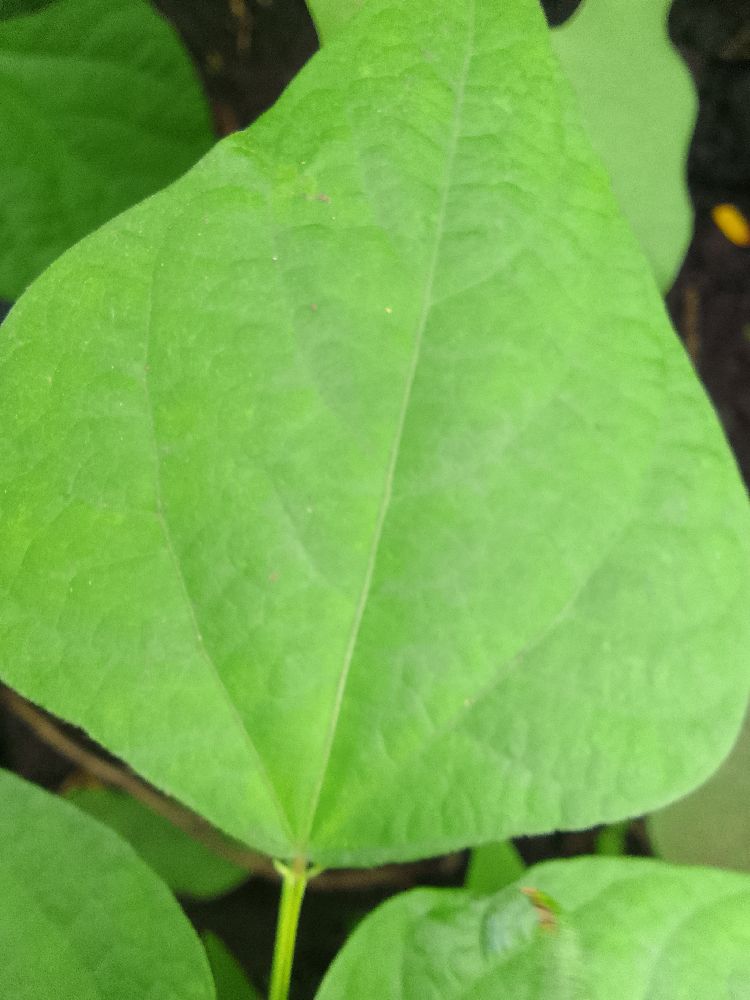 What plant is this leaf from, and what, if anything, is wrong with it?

common bean, healthy
